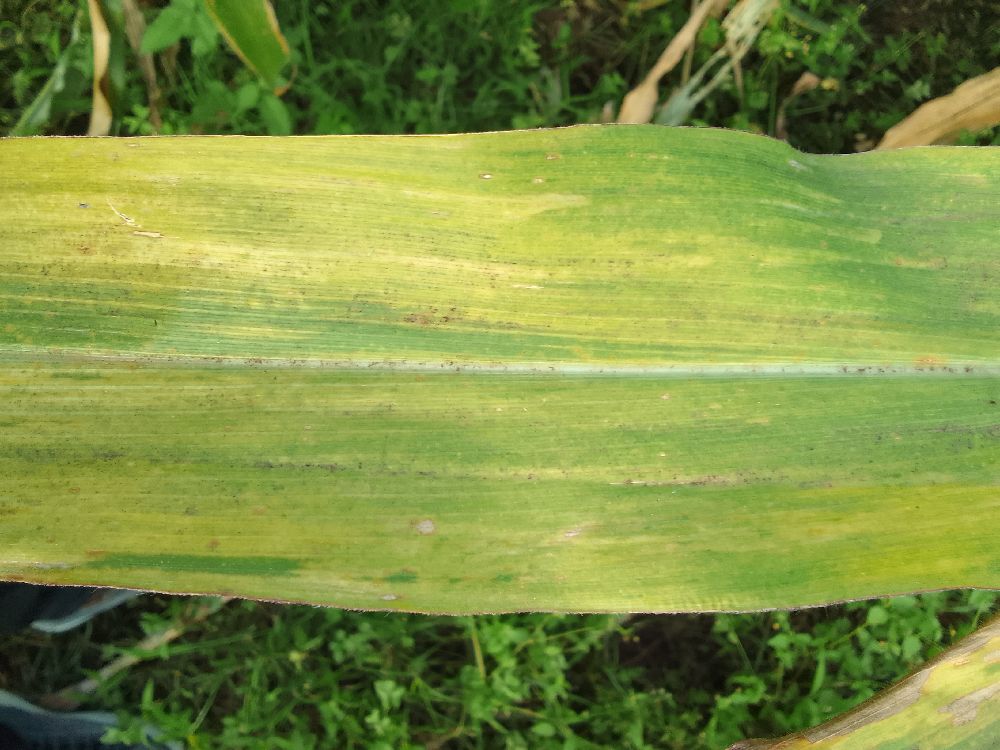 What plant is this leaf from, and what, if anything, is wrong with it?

maize, maize lethal necrosis
